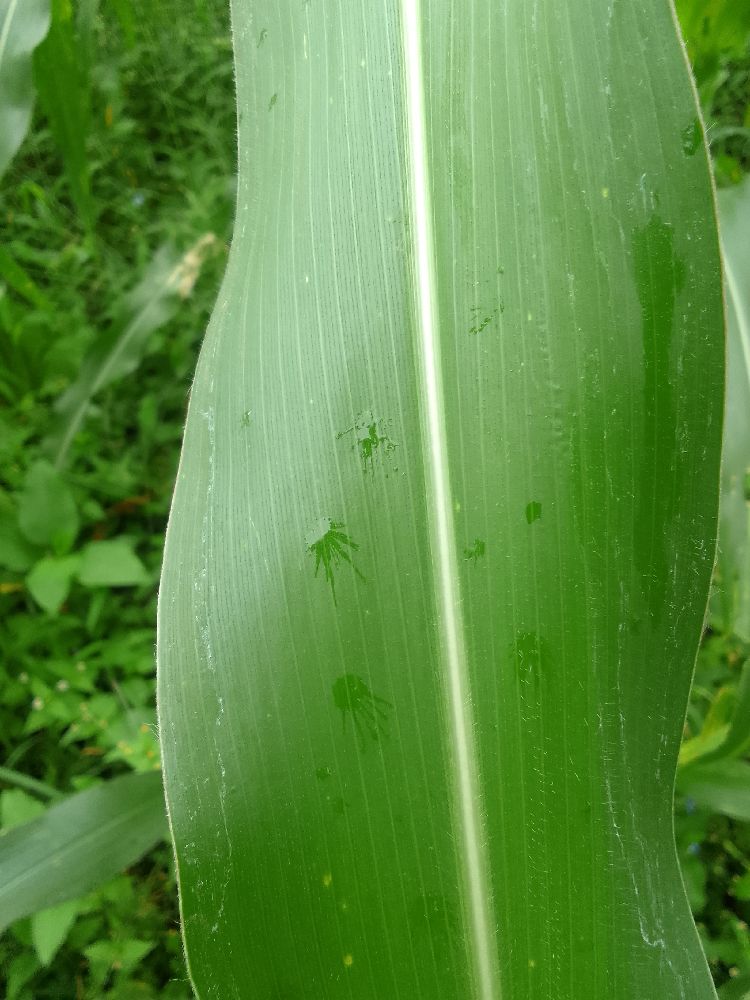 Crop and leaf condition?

maize, healthy
